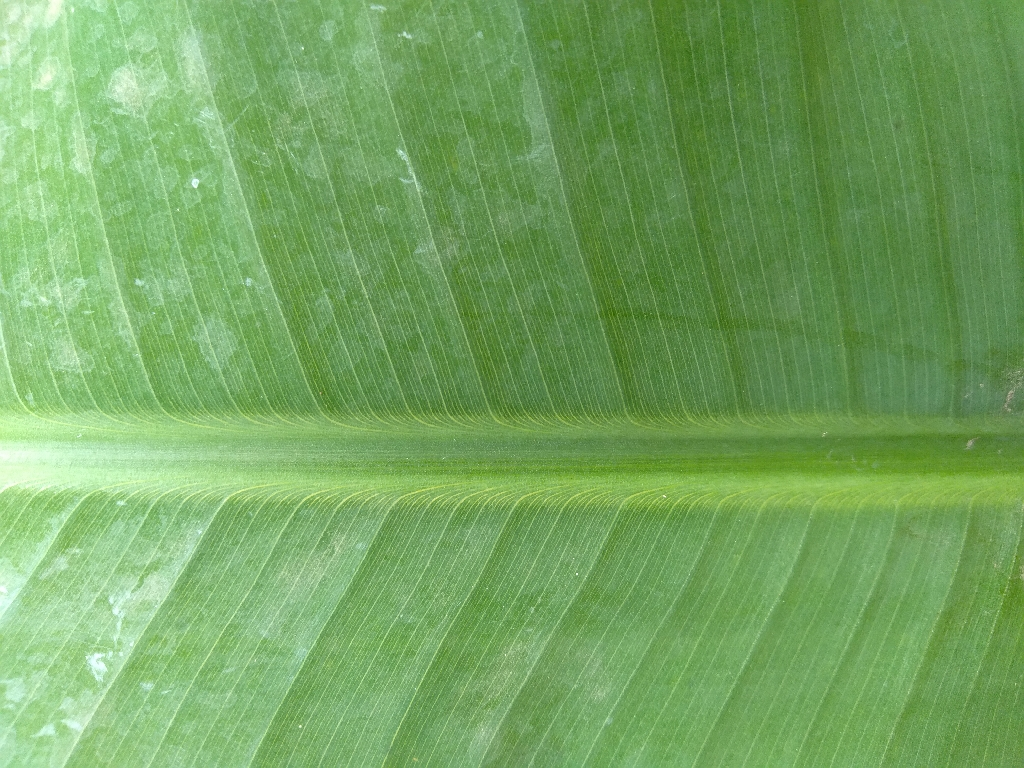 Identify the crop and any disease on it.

banana, healthy
